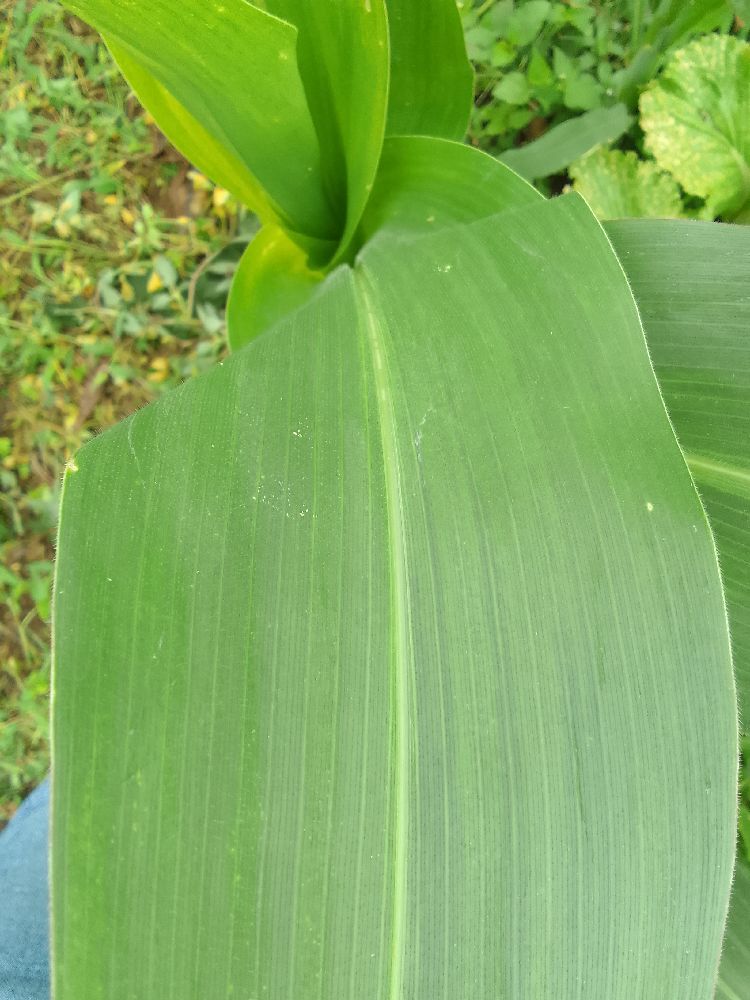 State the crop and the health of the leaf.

maize, healthy
